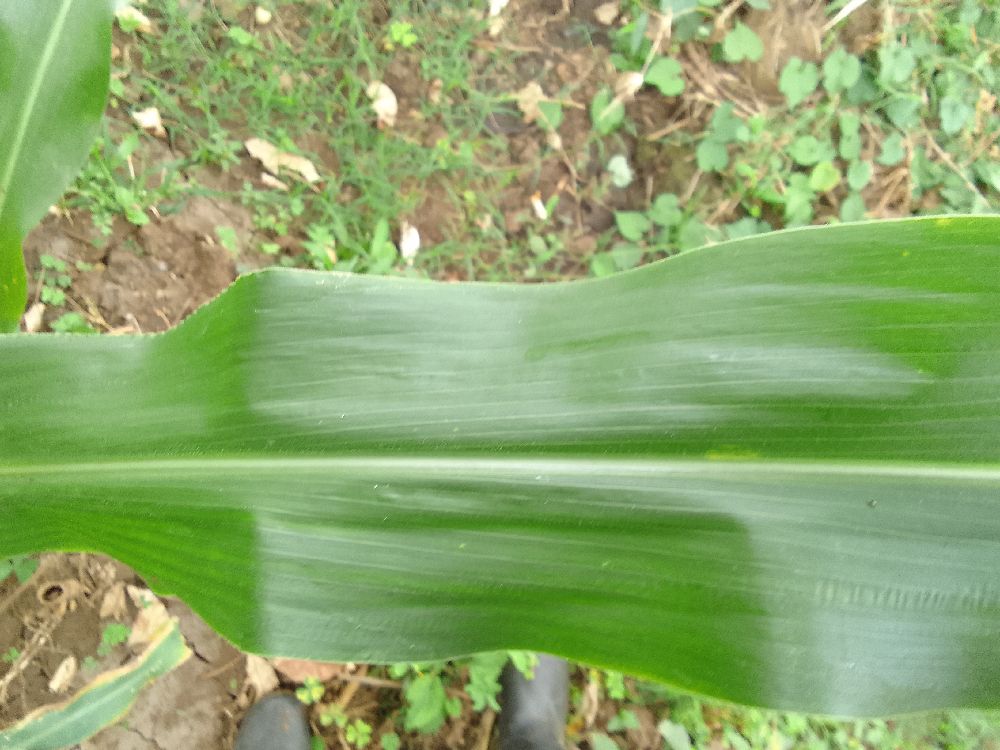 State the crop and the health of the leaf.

maize, healthy
